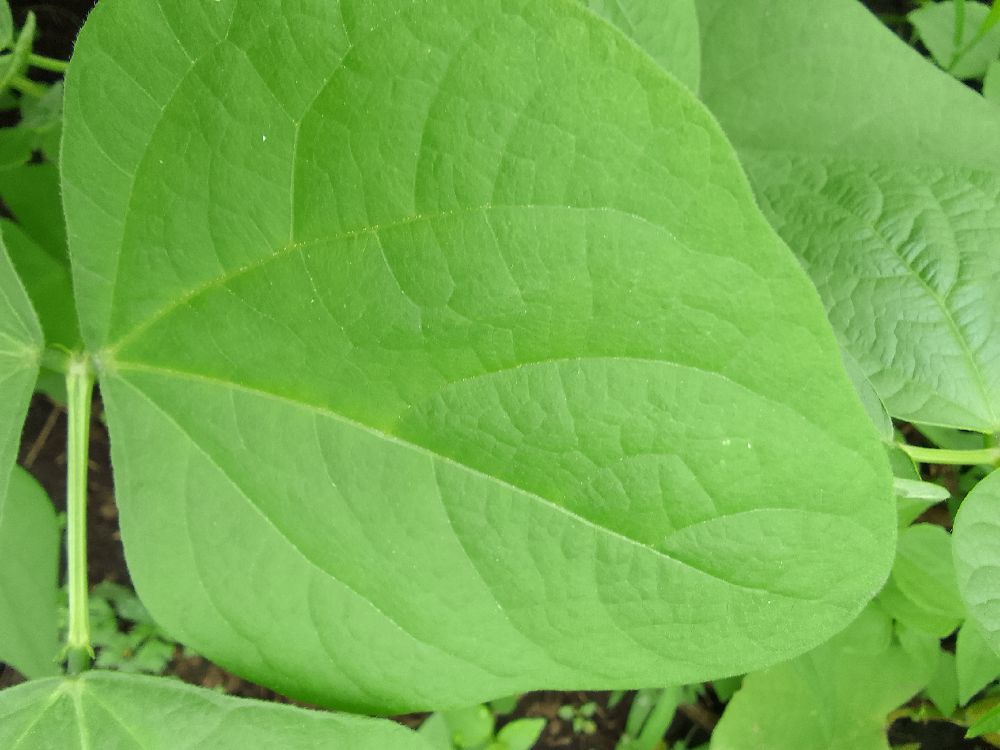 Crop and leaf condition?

common bean, healthy
